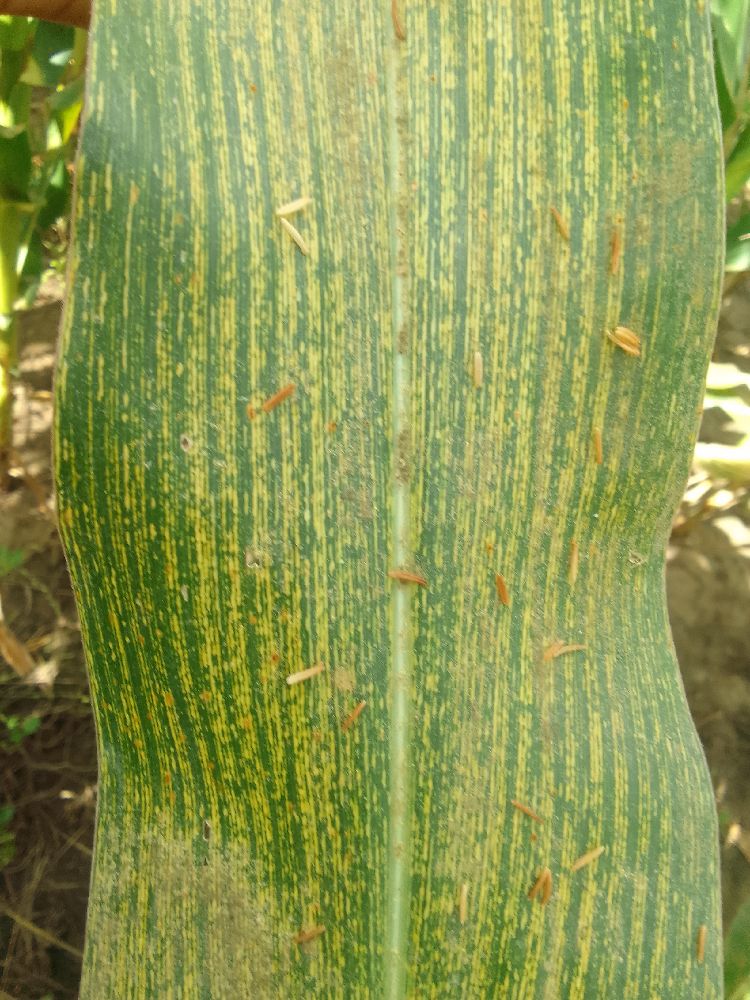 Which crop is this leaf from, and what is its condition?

maize, maize streak virus
